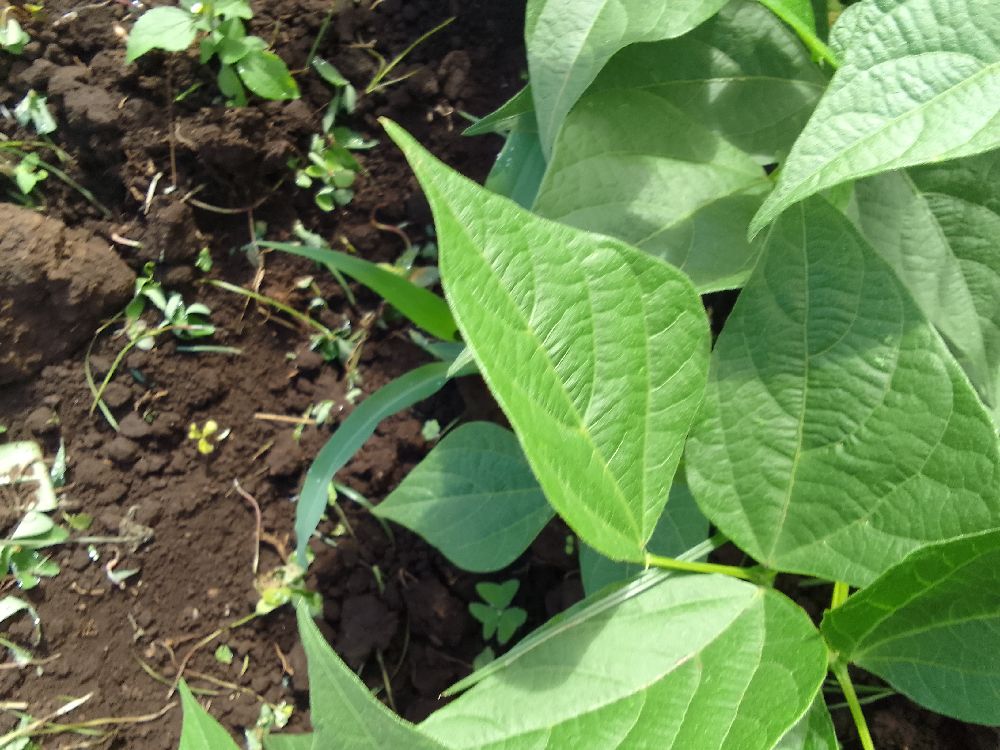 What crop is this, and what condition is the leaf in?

common bean, healthy
